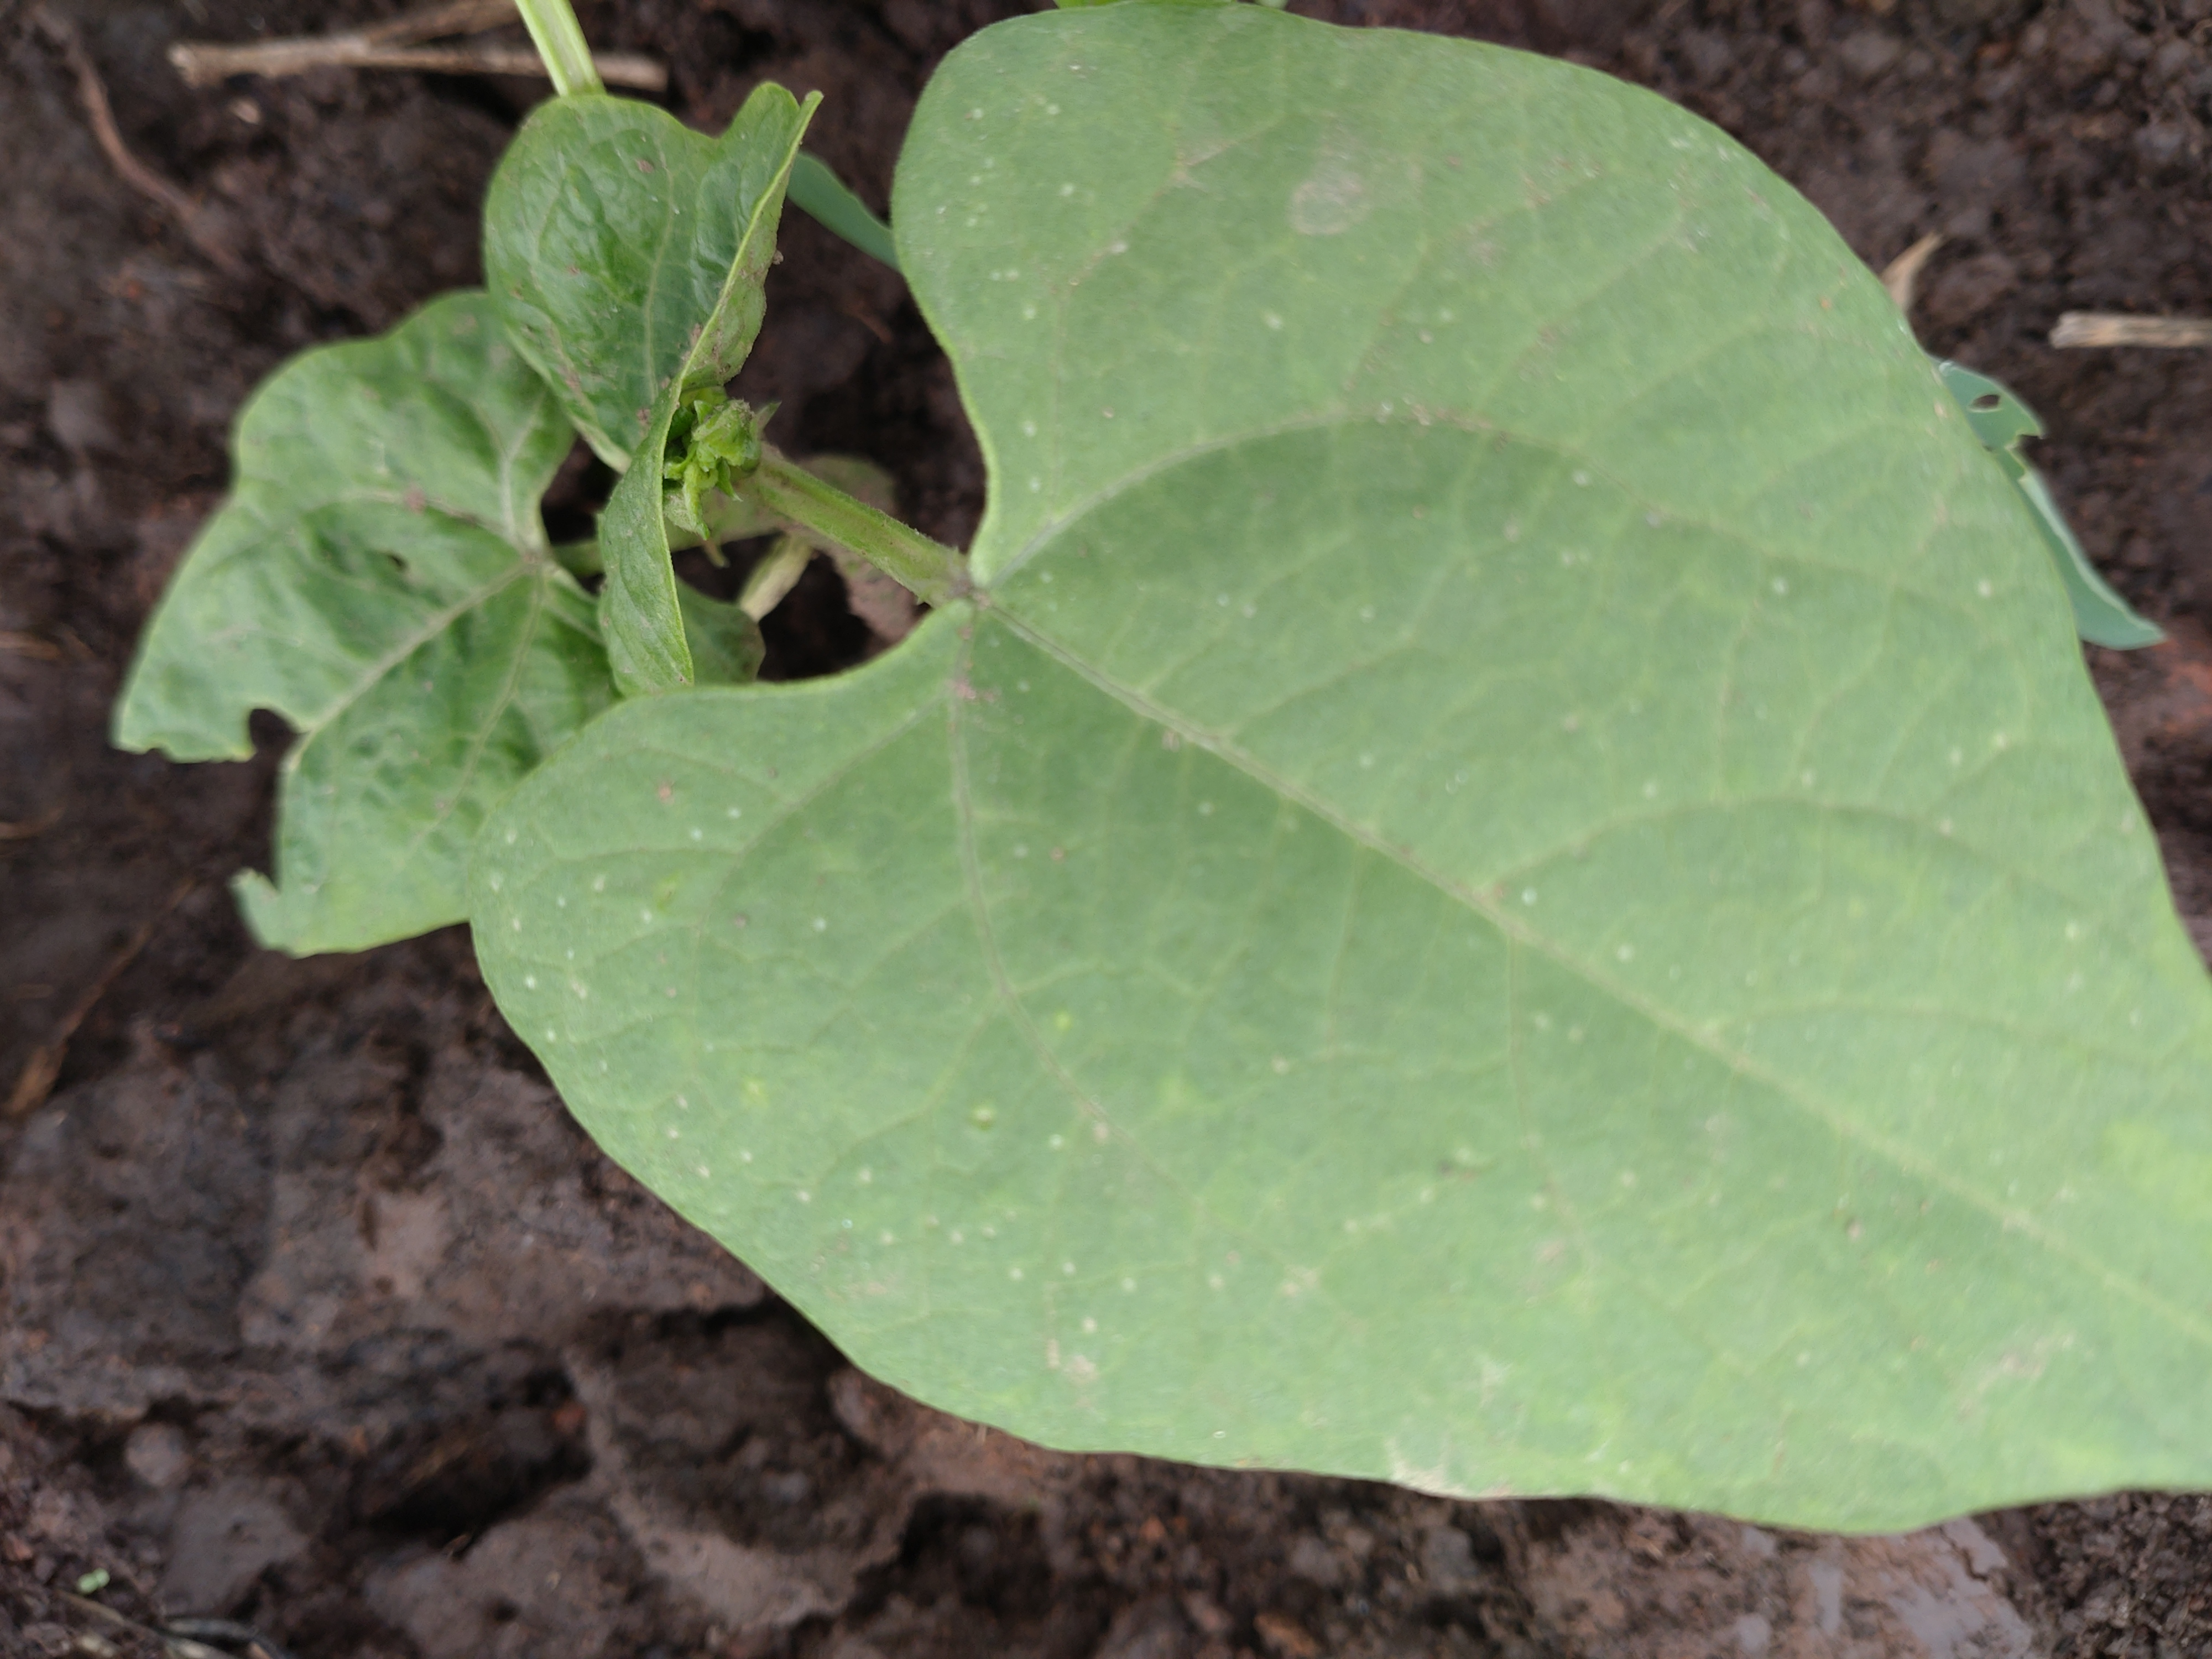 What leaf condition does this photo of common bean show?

healthy
